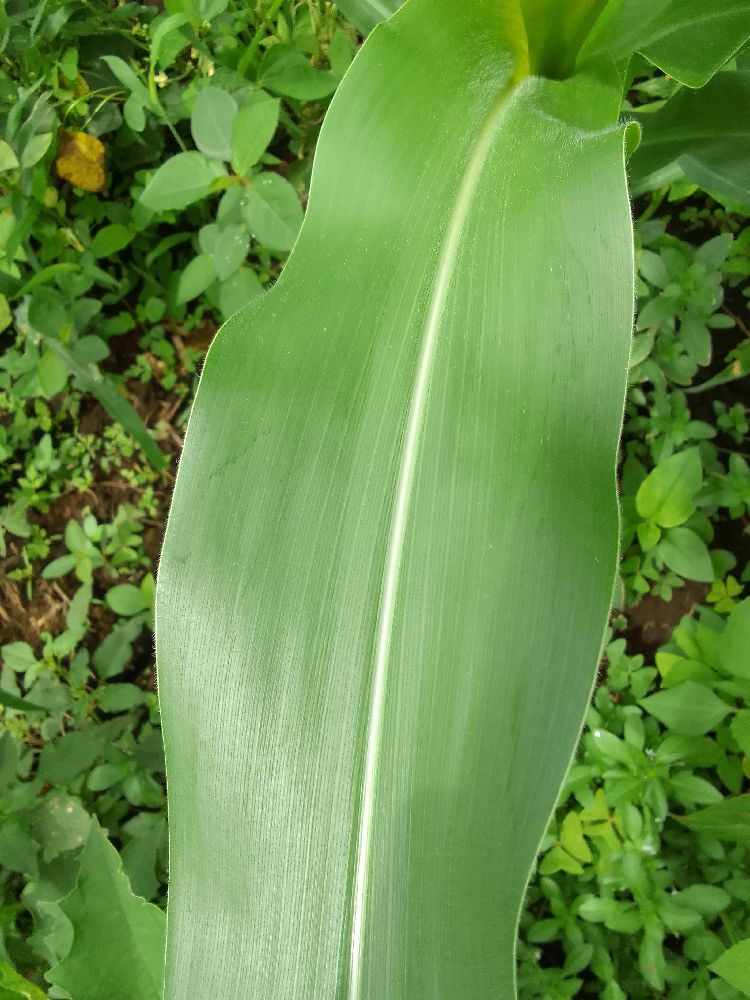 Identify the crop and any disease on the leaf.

maize, healthy
